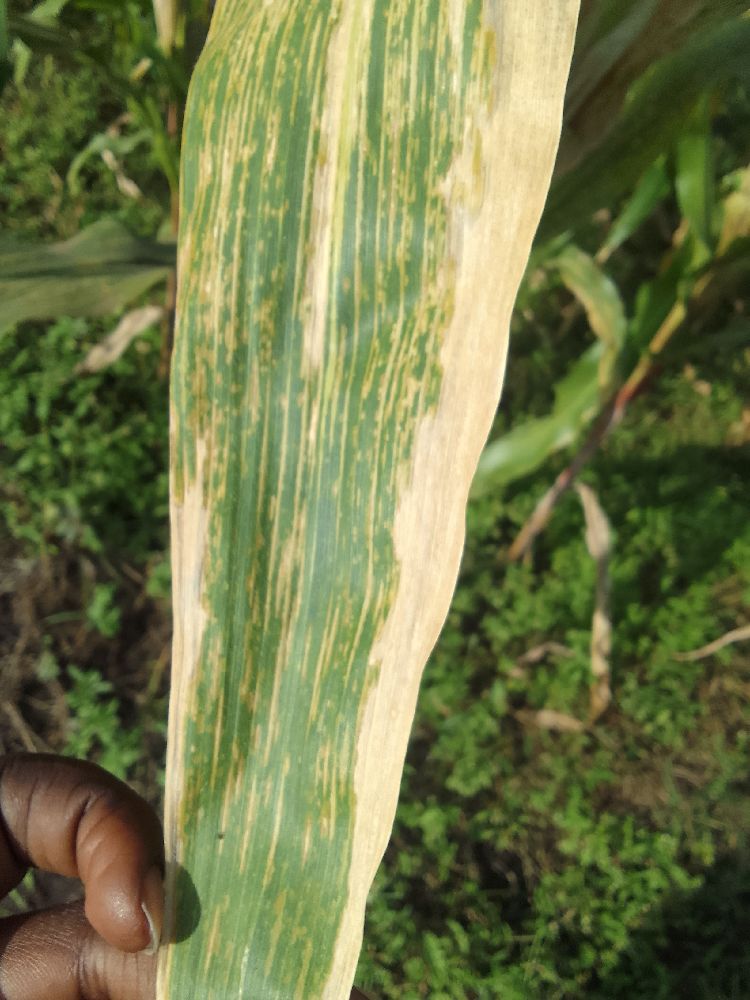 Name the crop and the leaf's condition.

maize, maize lethal necrosis
